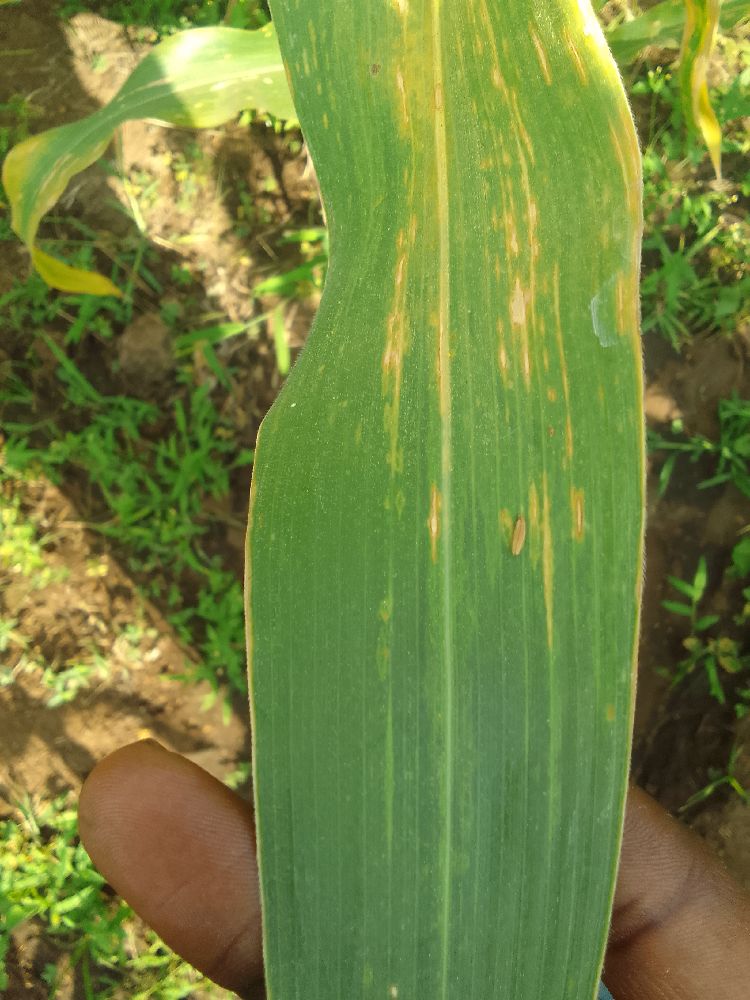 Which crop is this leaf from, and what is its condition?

maize, maize lethal necrosis
